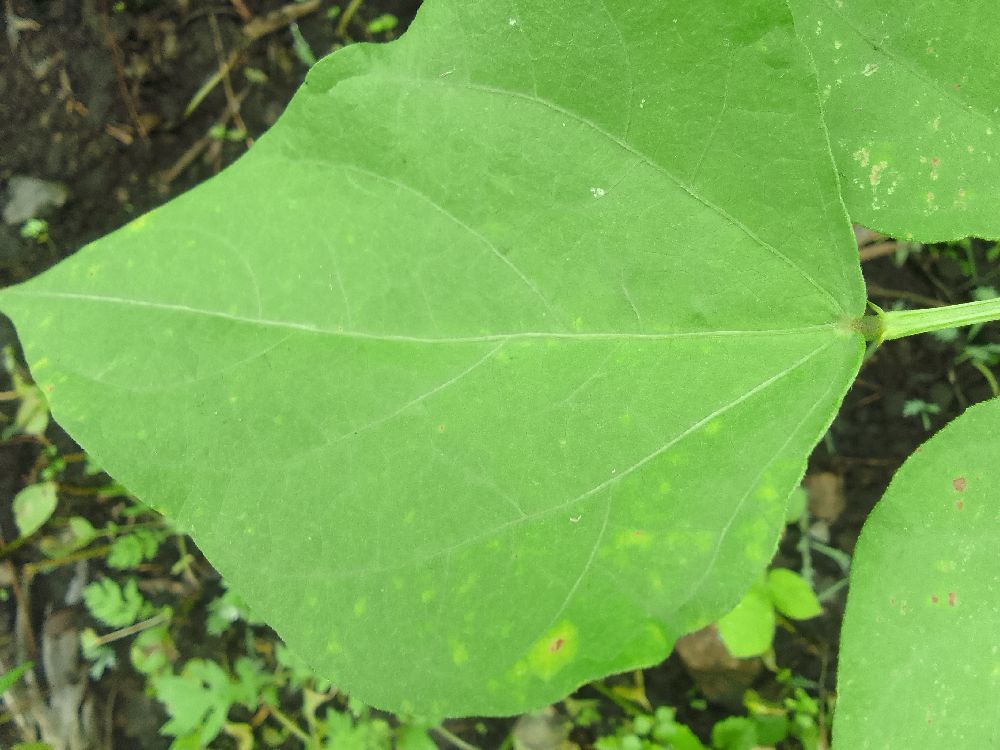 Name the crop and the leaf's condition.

common bean, healthy
